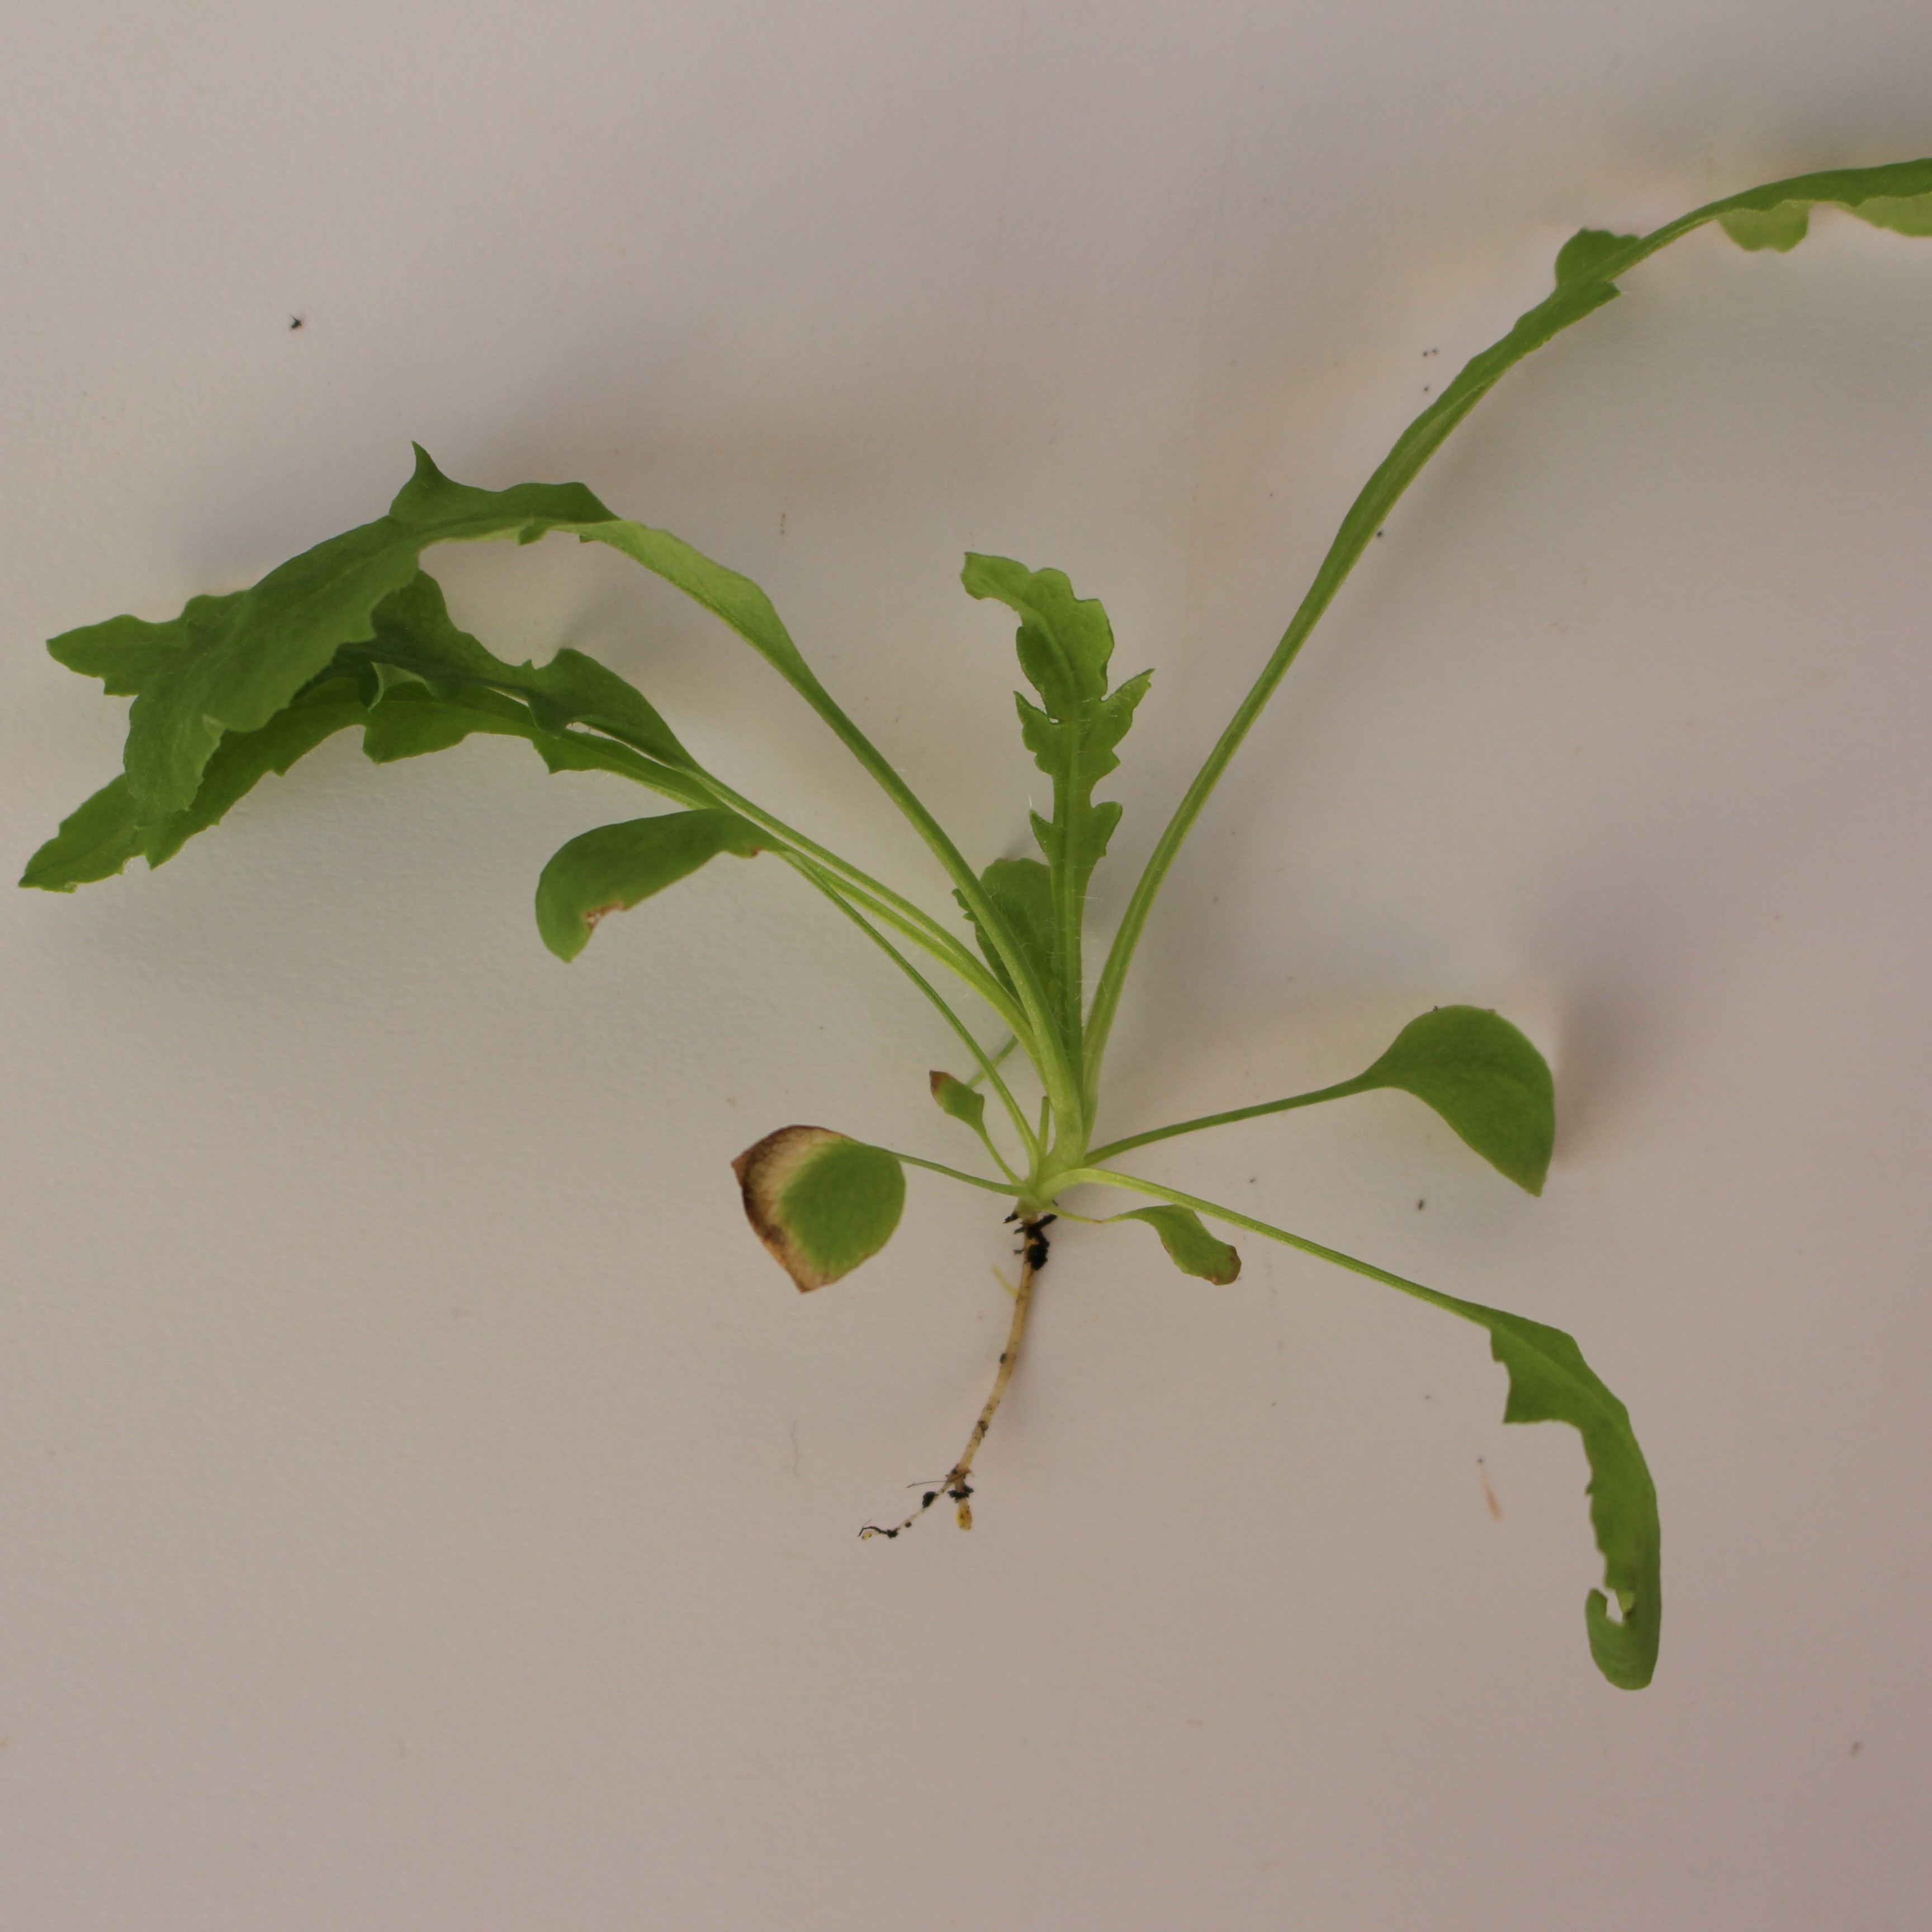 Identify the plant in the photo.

Papaver rhoeas
